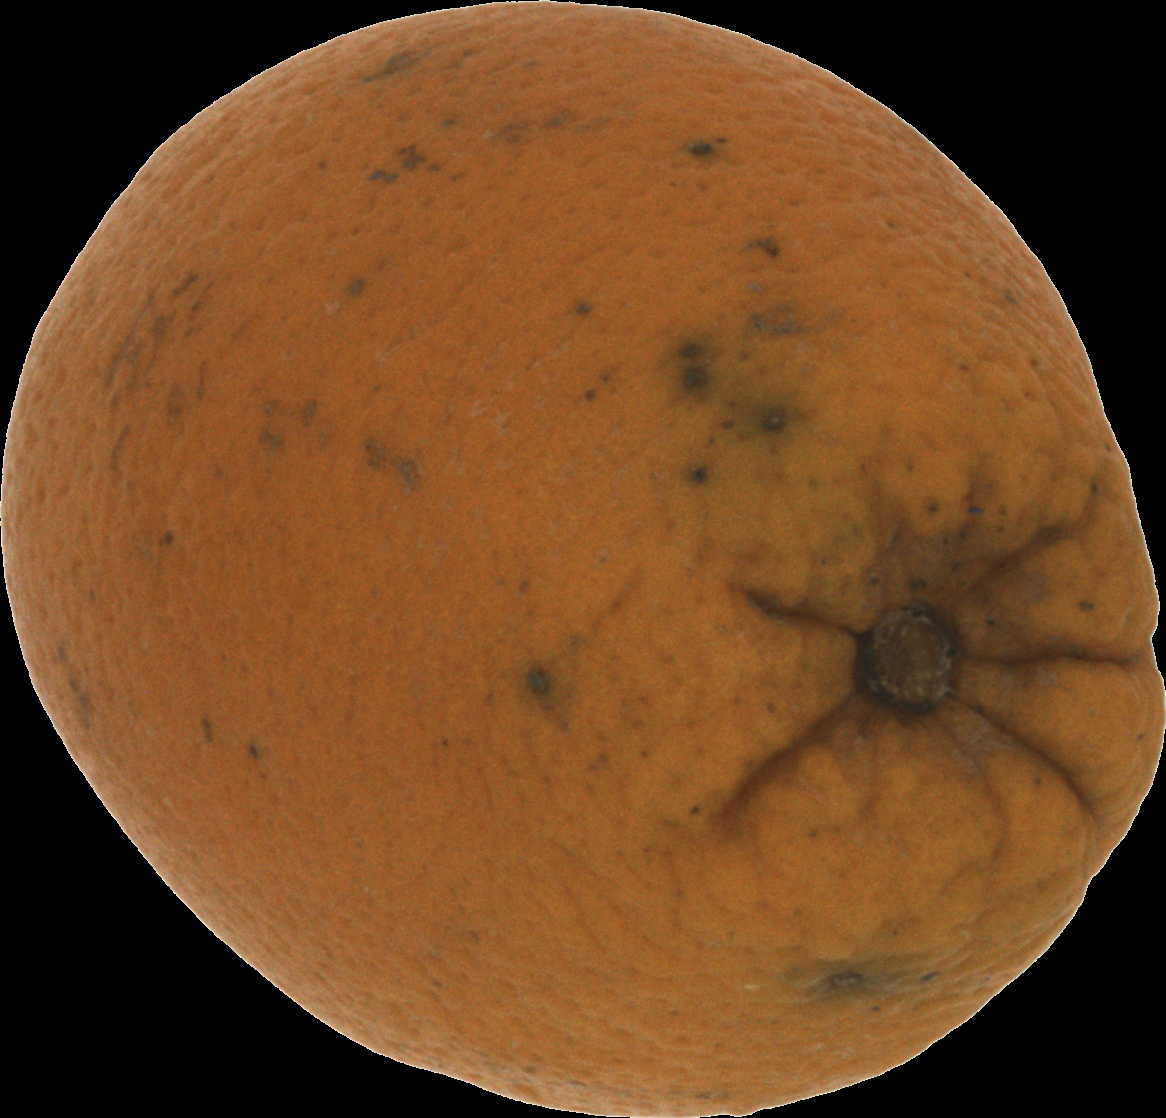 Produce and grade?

orange, bad
